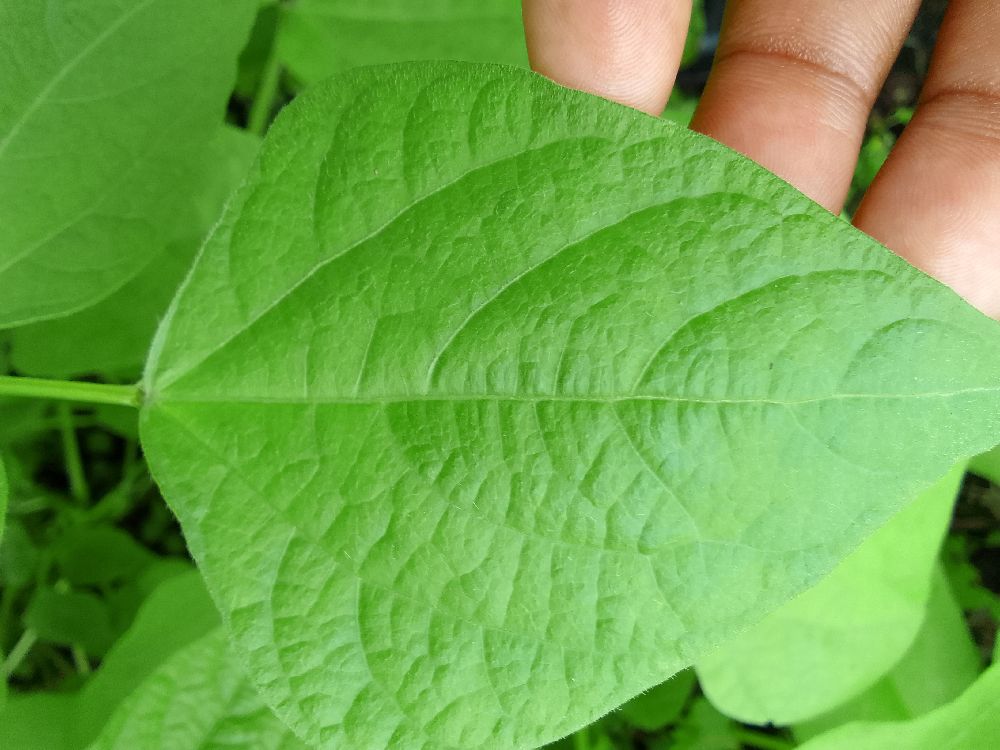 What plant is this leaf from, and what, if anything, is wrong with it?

common bean, healthy
